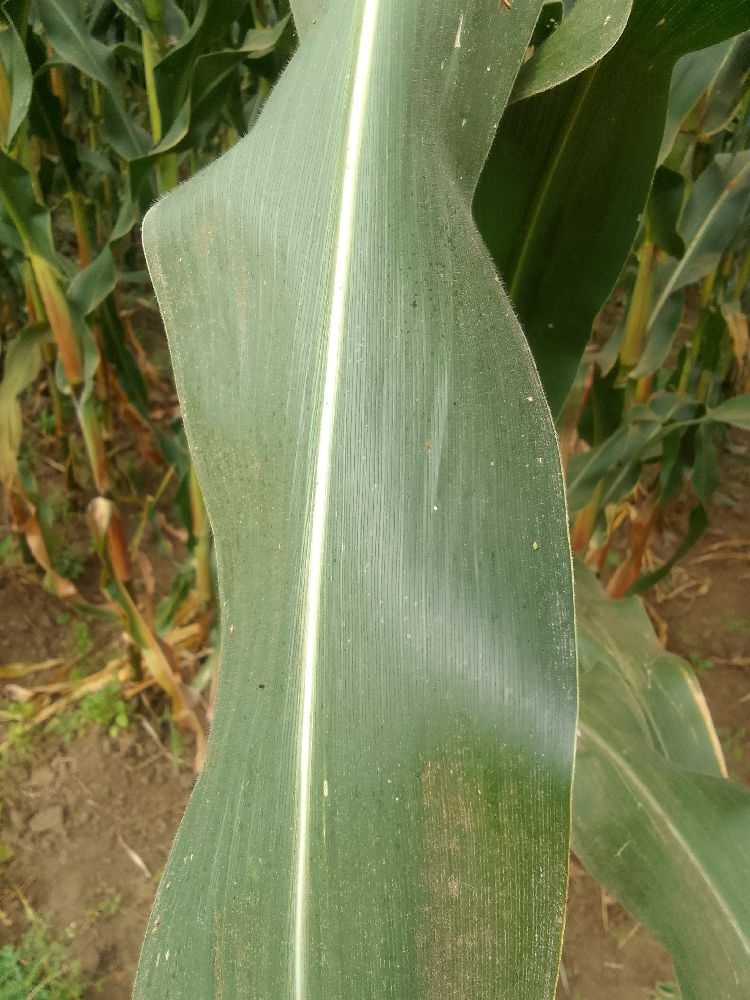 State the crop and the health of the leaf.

maize, healthy
